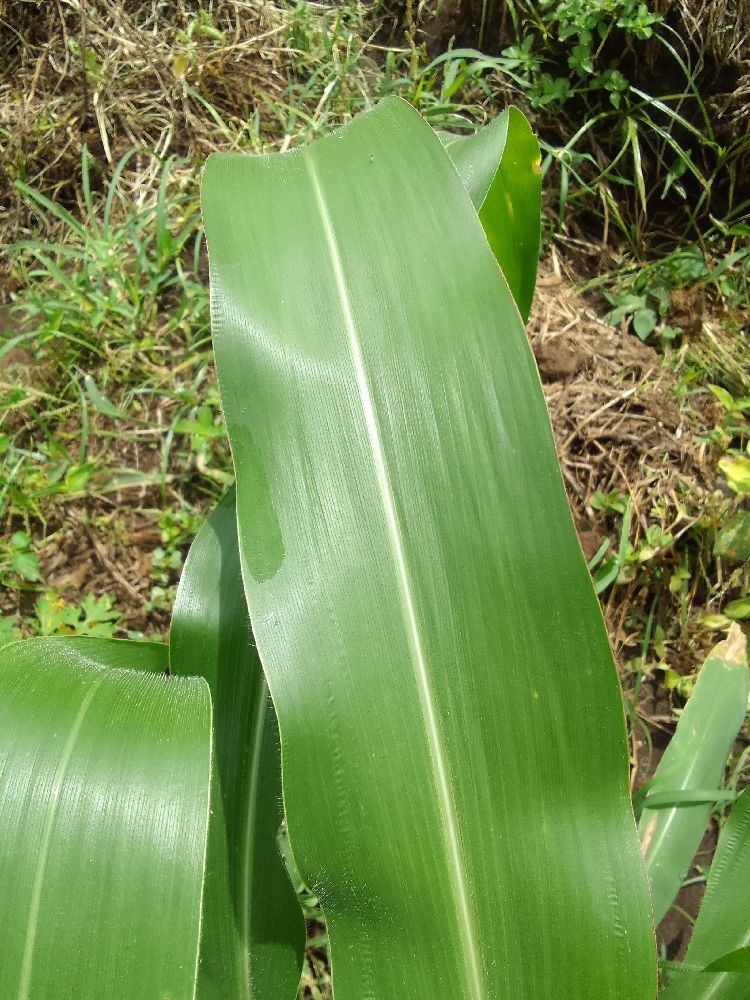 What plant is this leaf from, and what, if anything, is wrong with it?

maize, healthy
